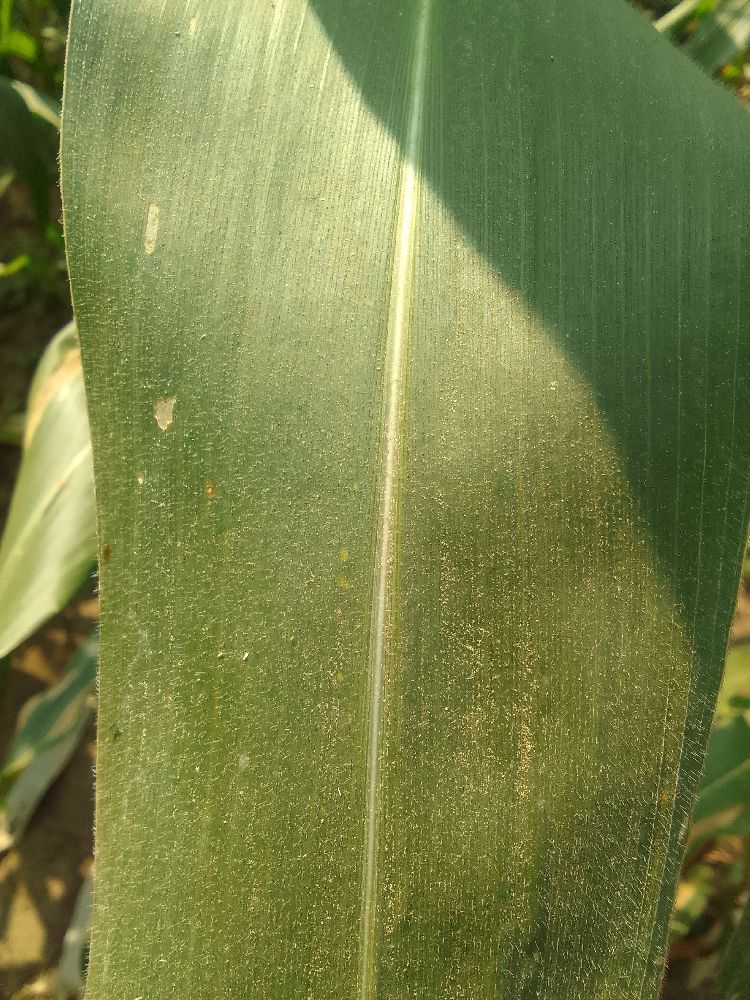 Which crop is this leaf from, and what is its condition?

maize, healthy
